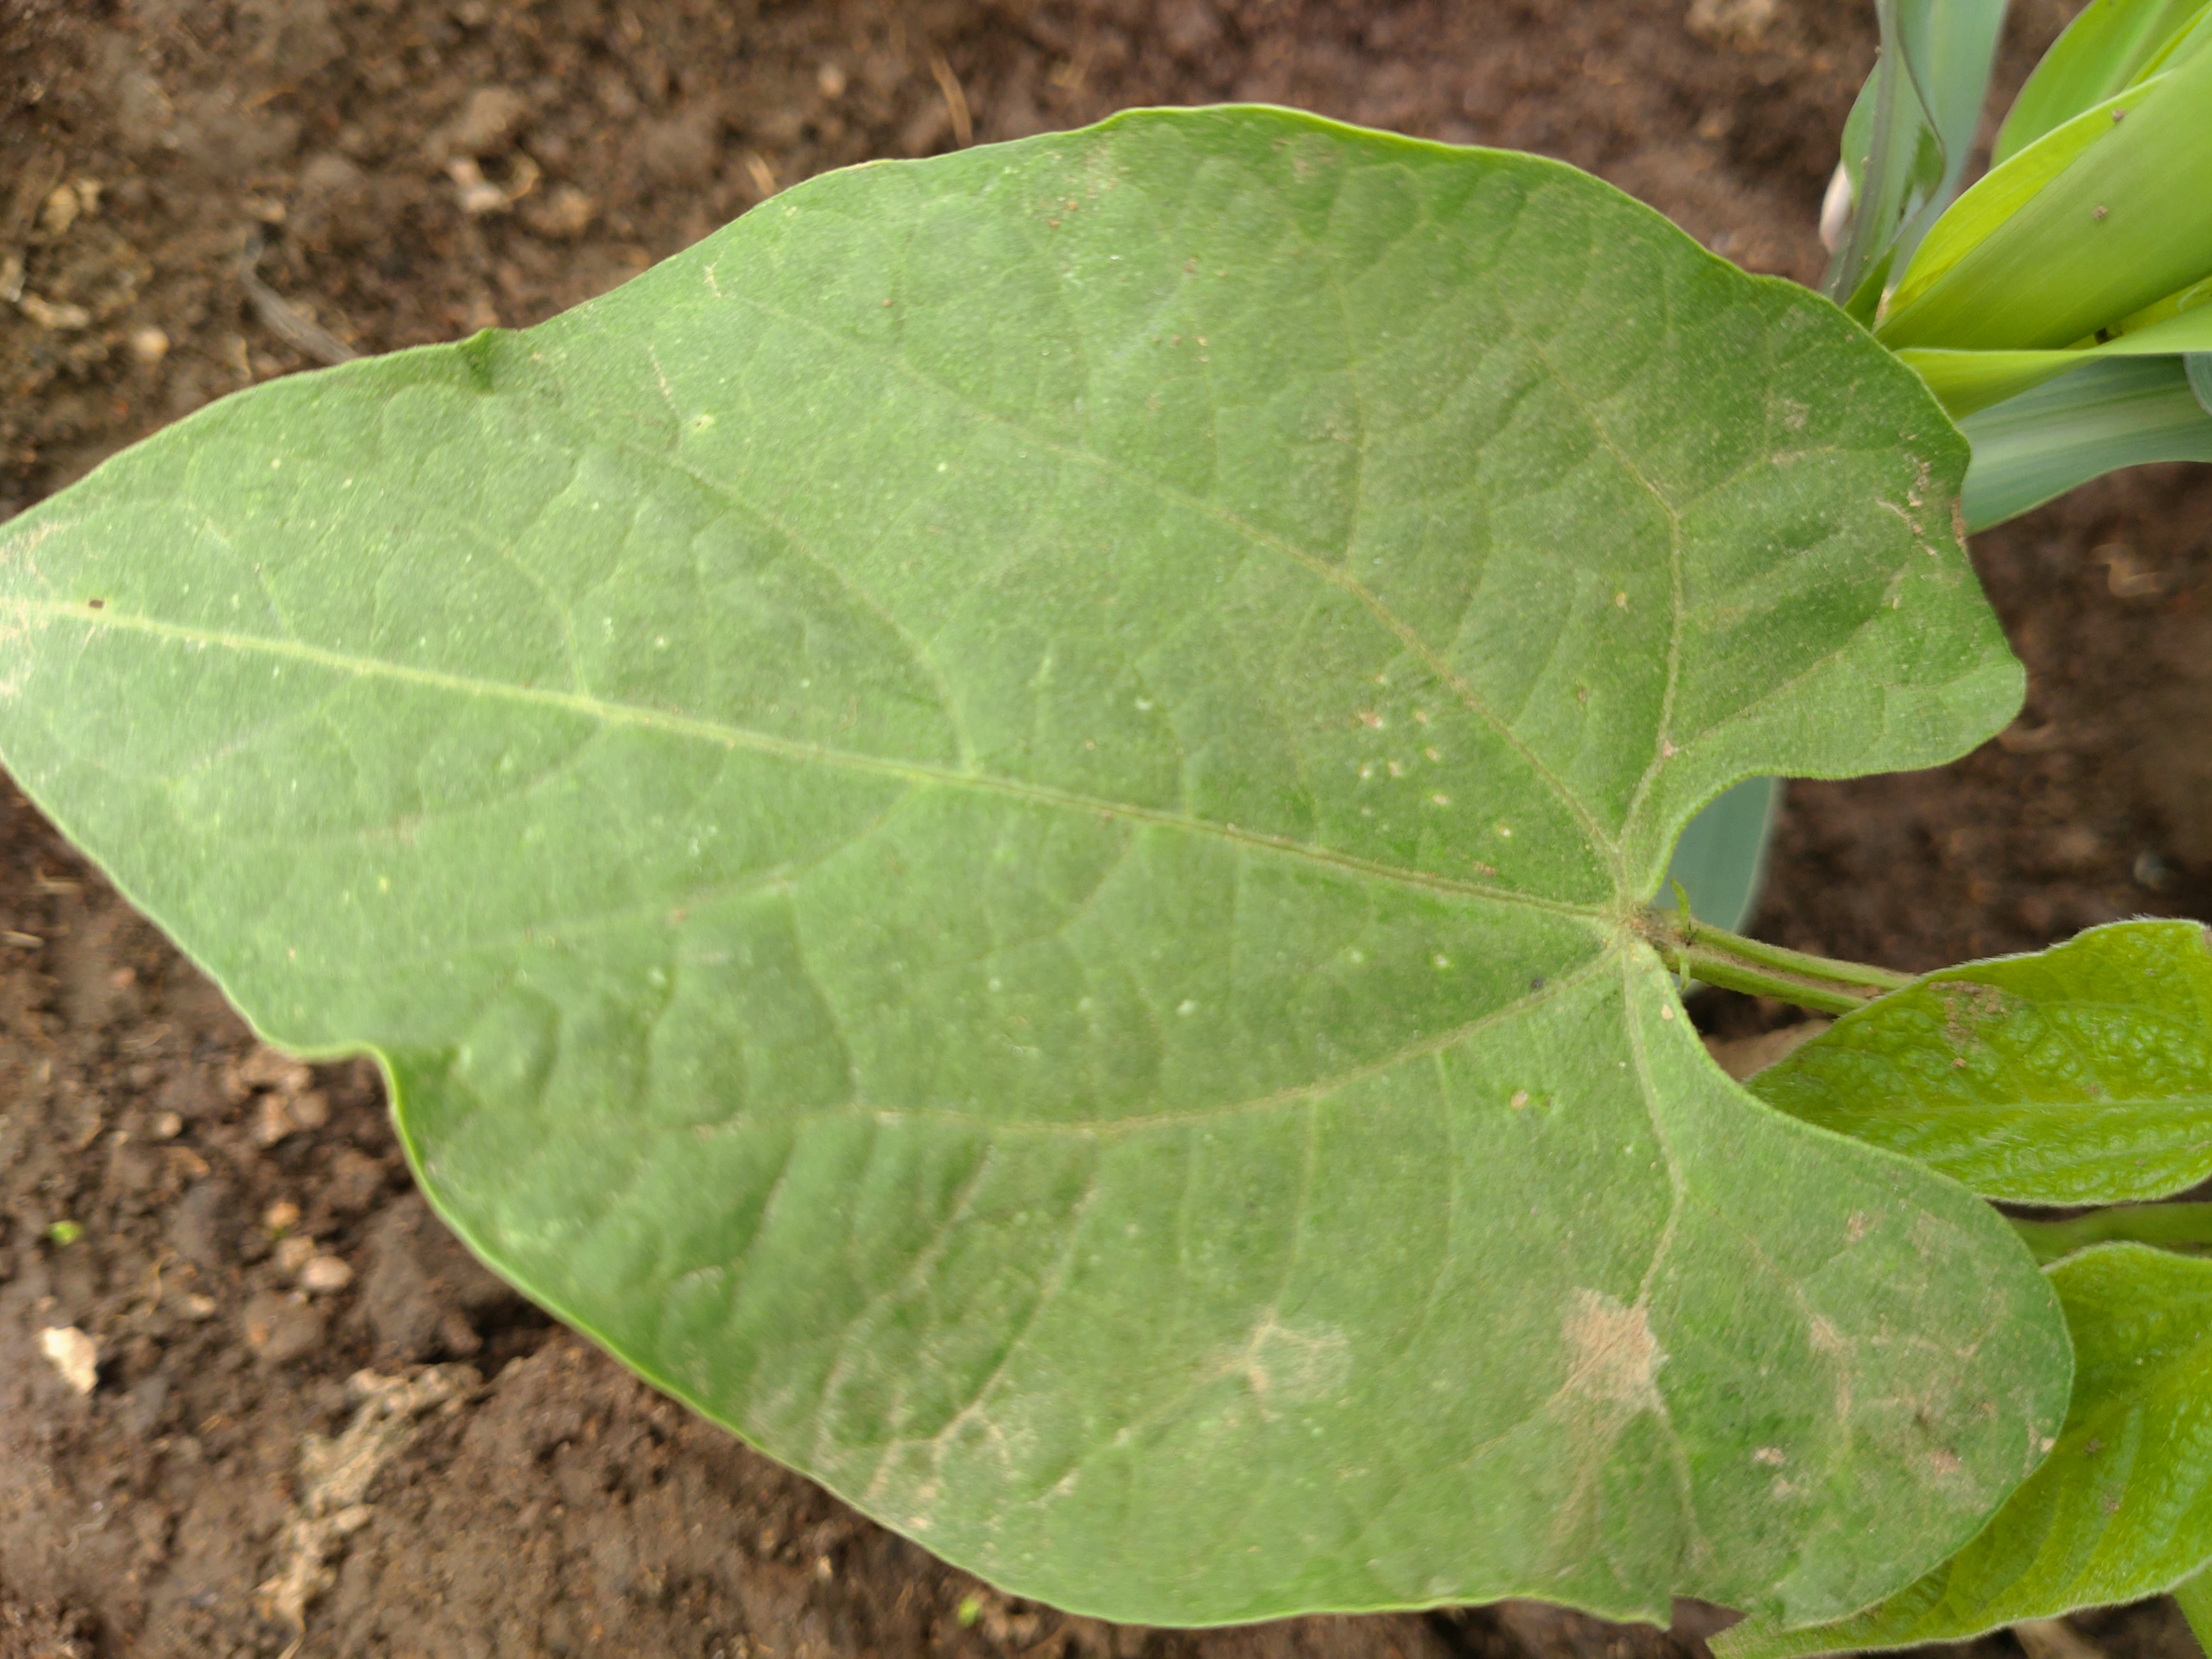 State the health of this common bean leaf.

healthy
